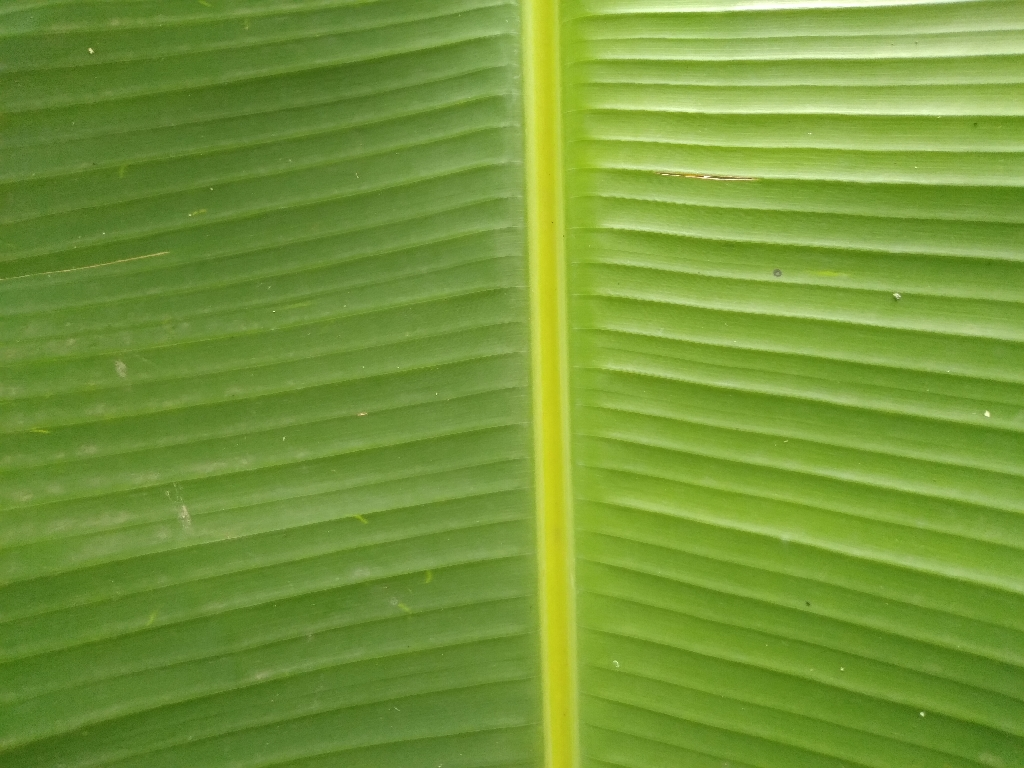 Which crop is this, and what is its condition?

banana, healthy
